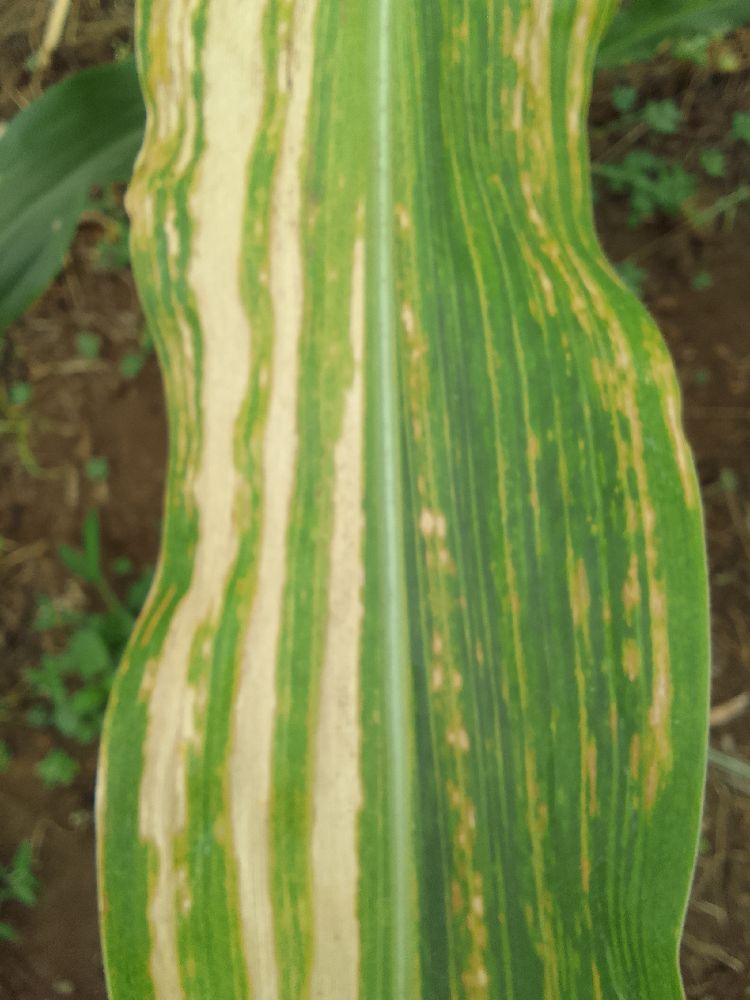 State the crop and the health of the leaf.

maize, maize lethal necrosis
